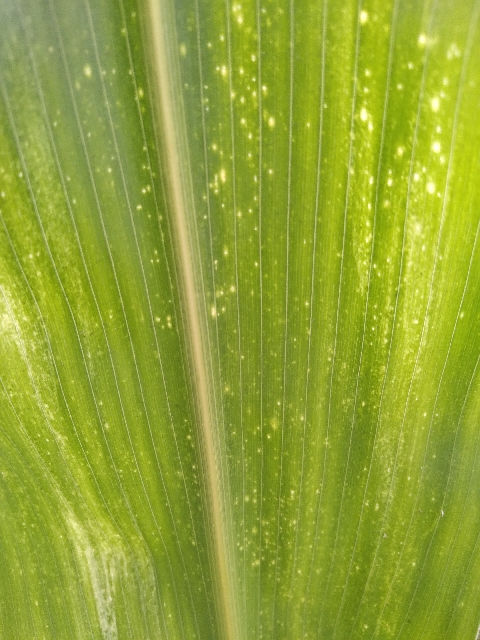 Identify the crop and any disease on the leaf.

maize, maize lethal necrosis
